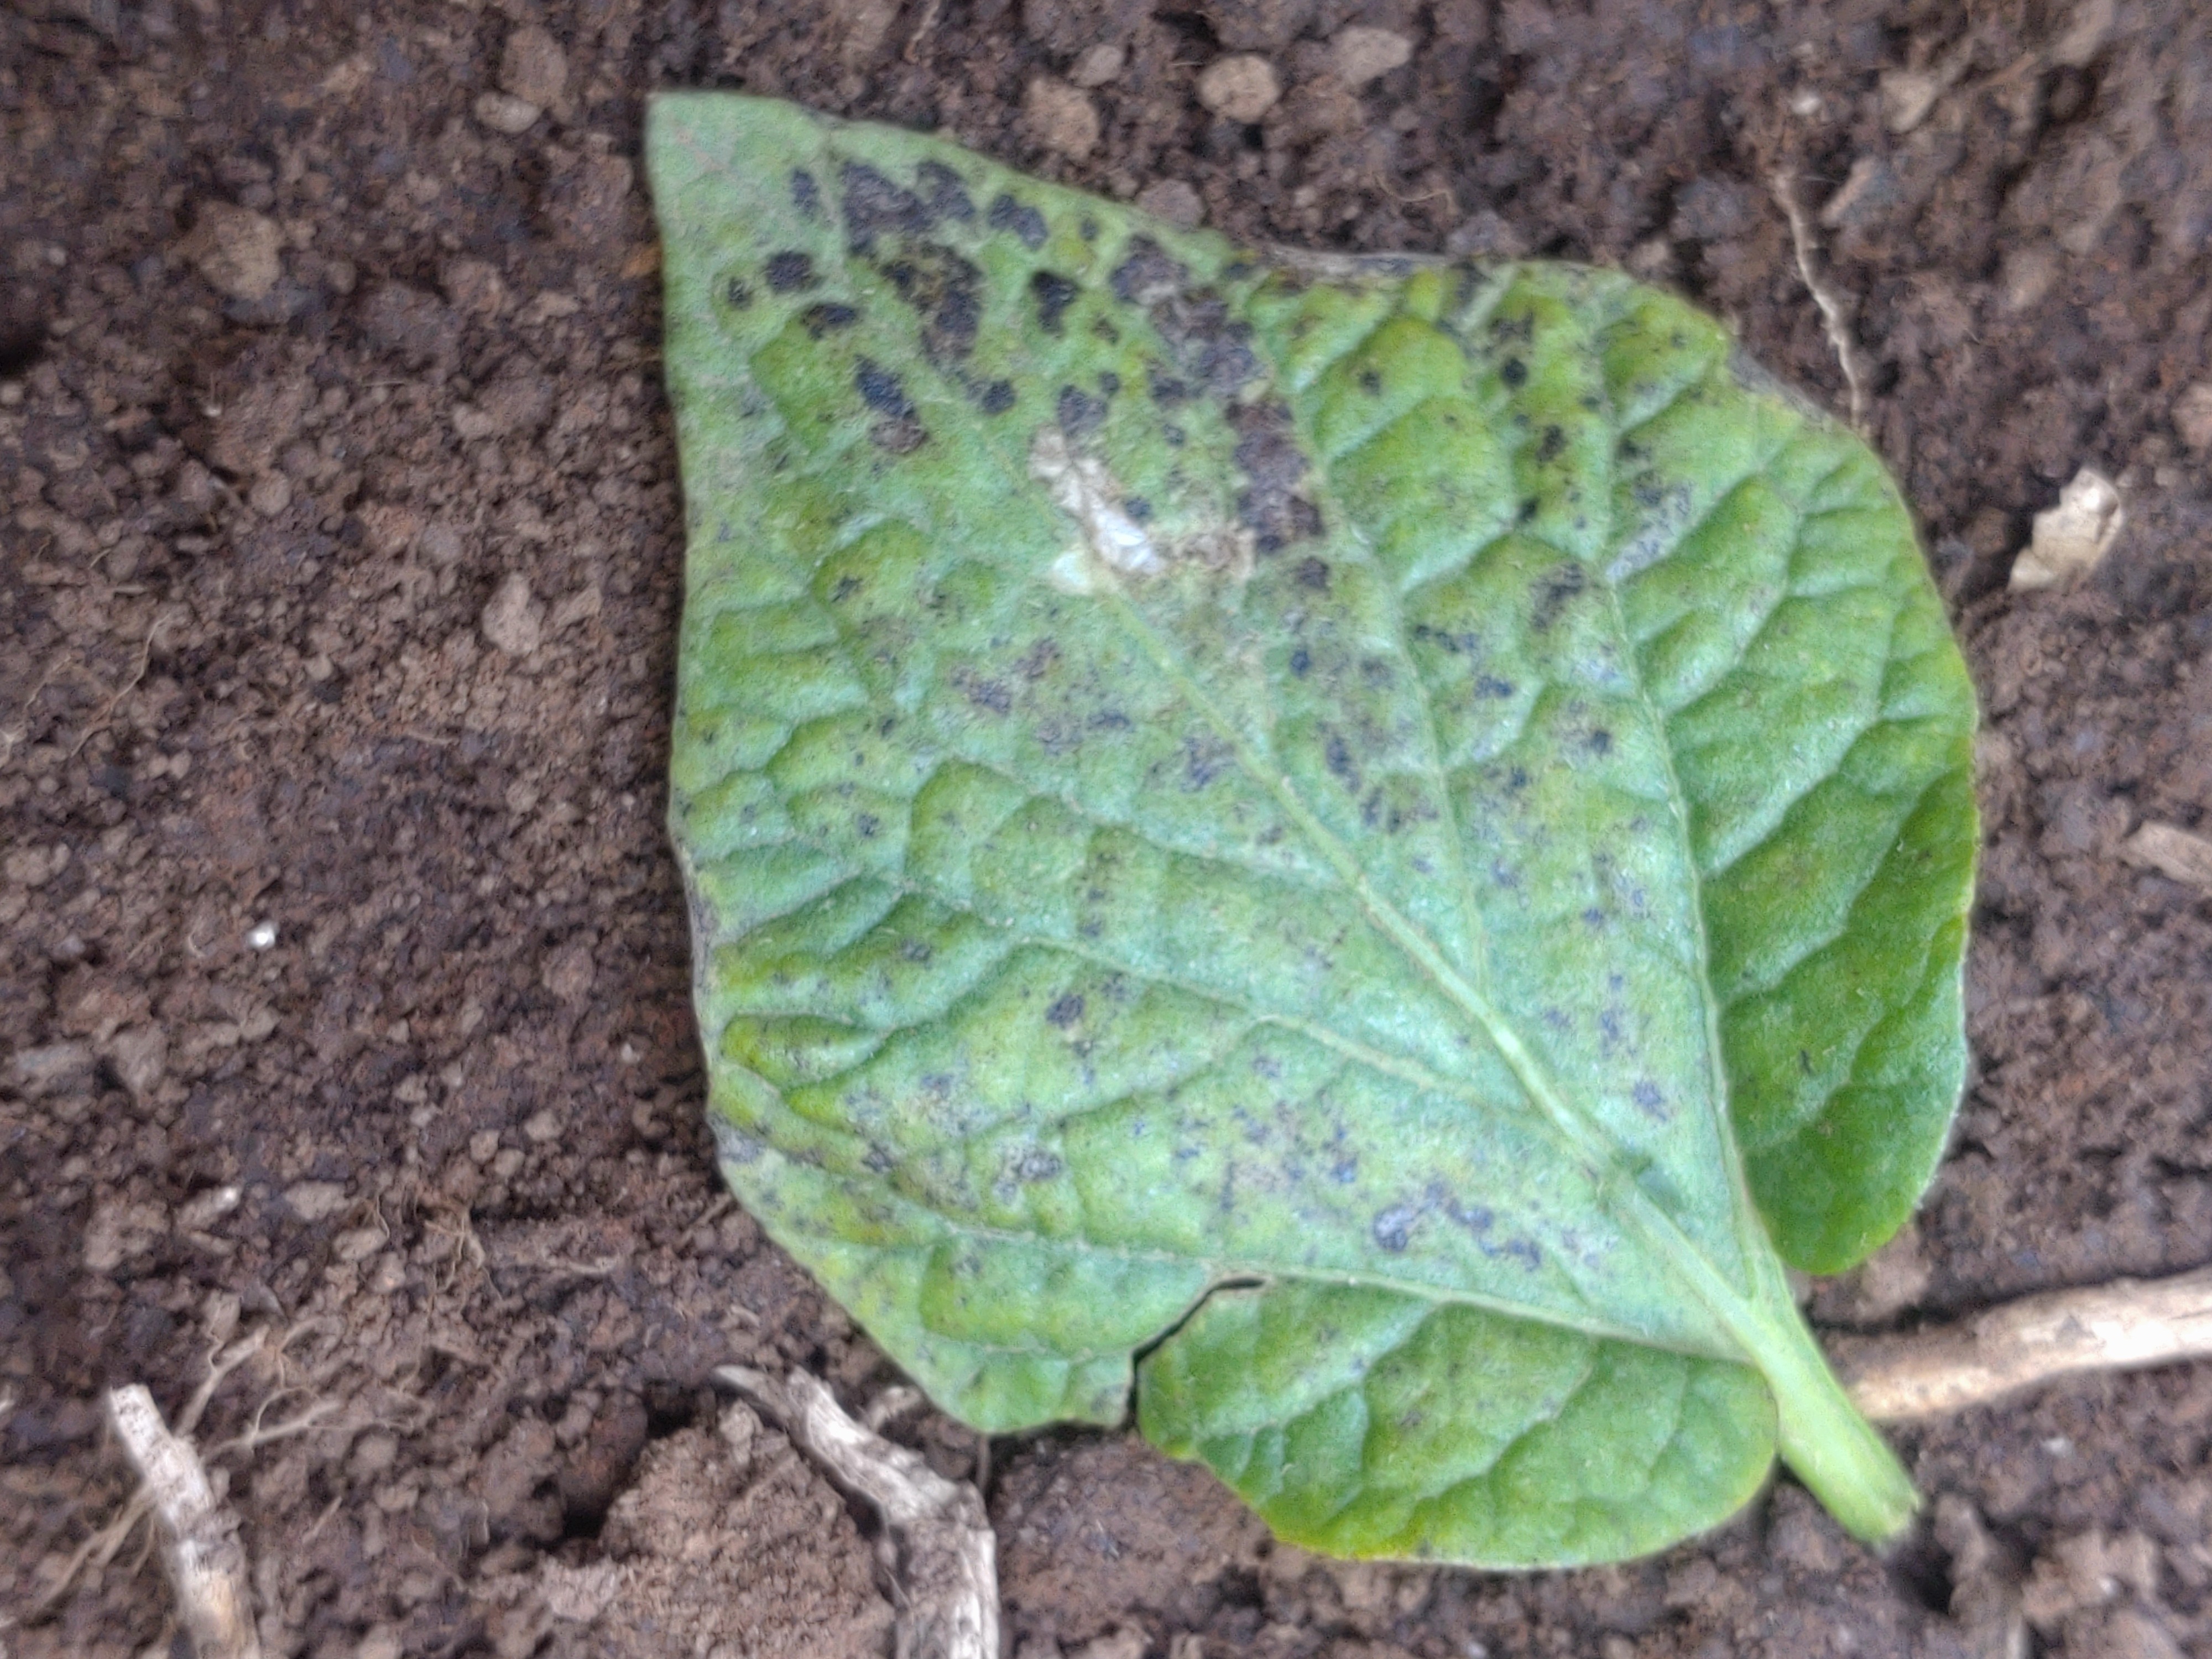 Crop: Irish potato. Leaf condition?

late blight
